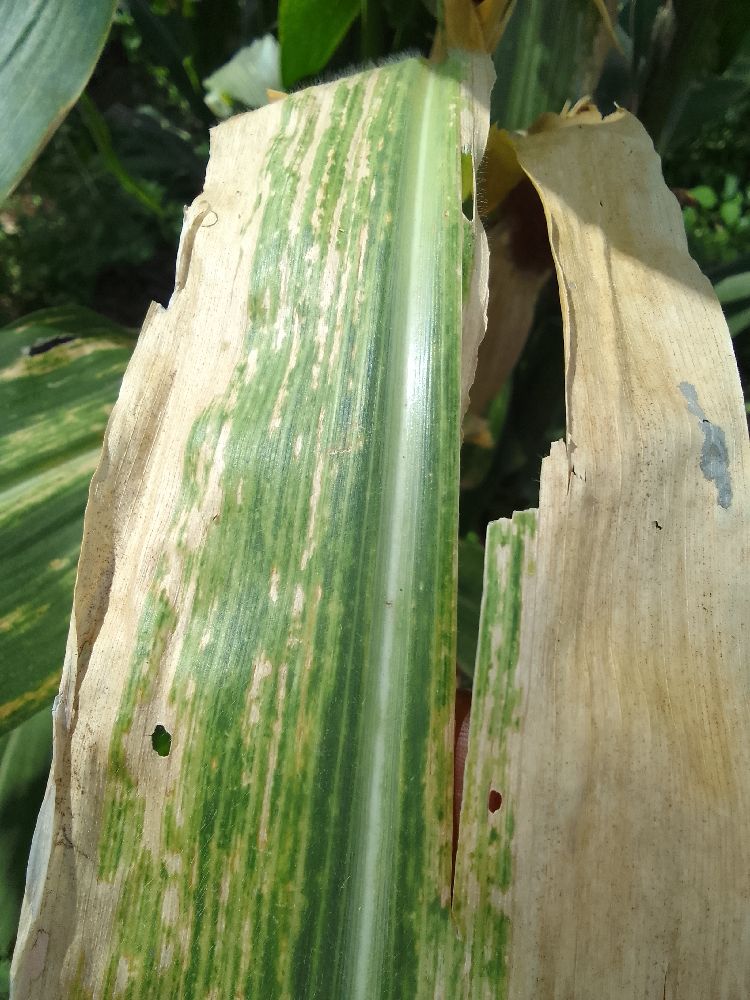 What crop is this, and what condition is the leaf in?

maize, maize lethal necrosis
